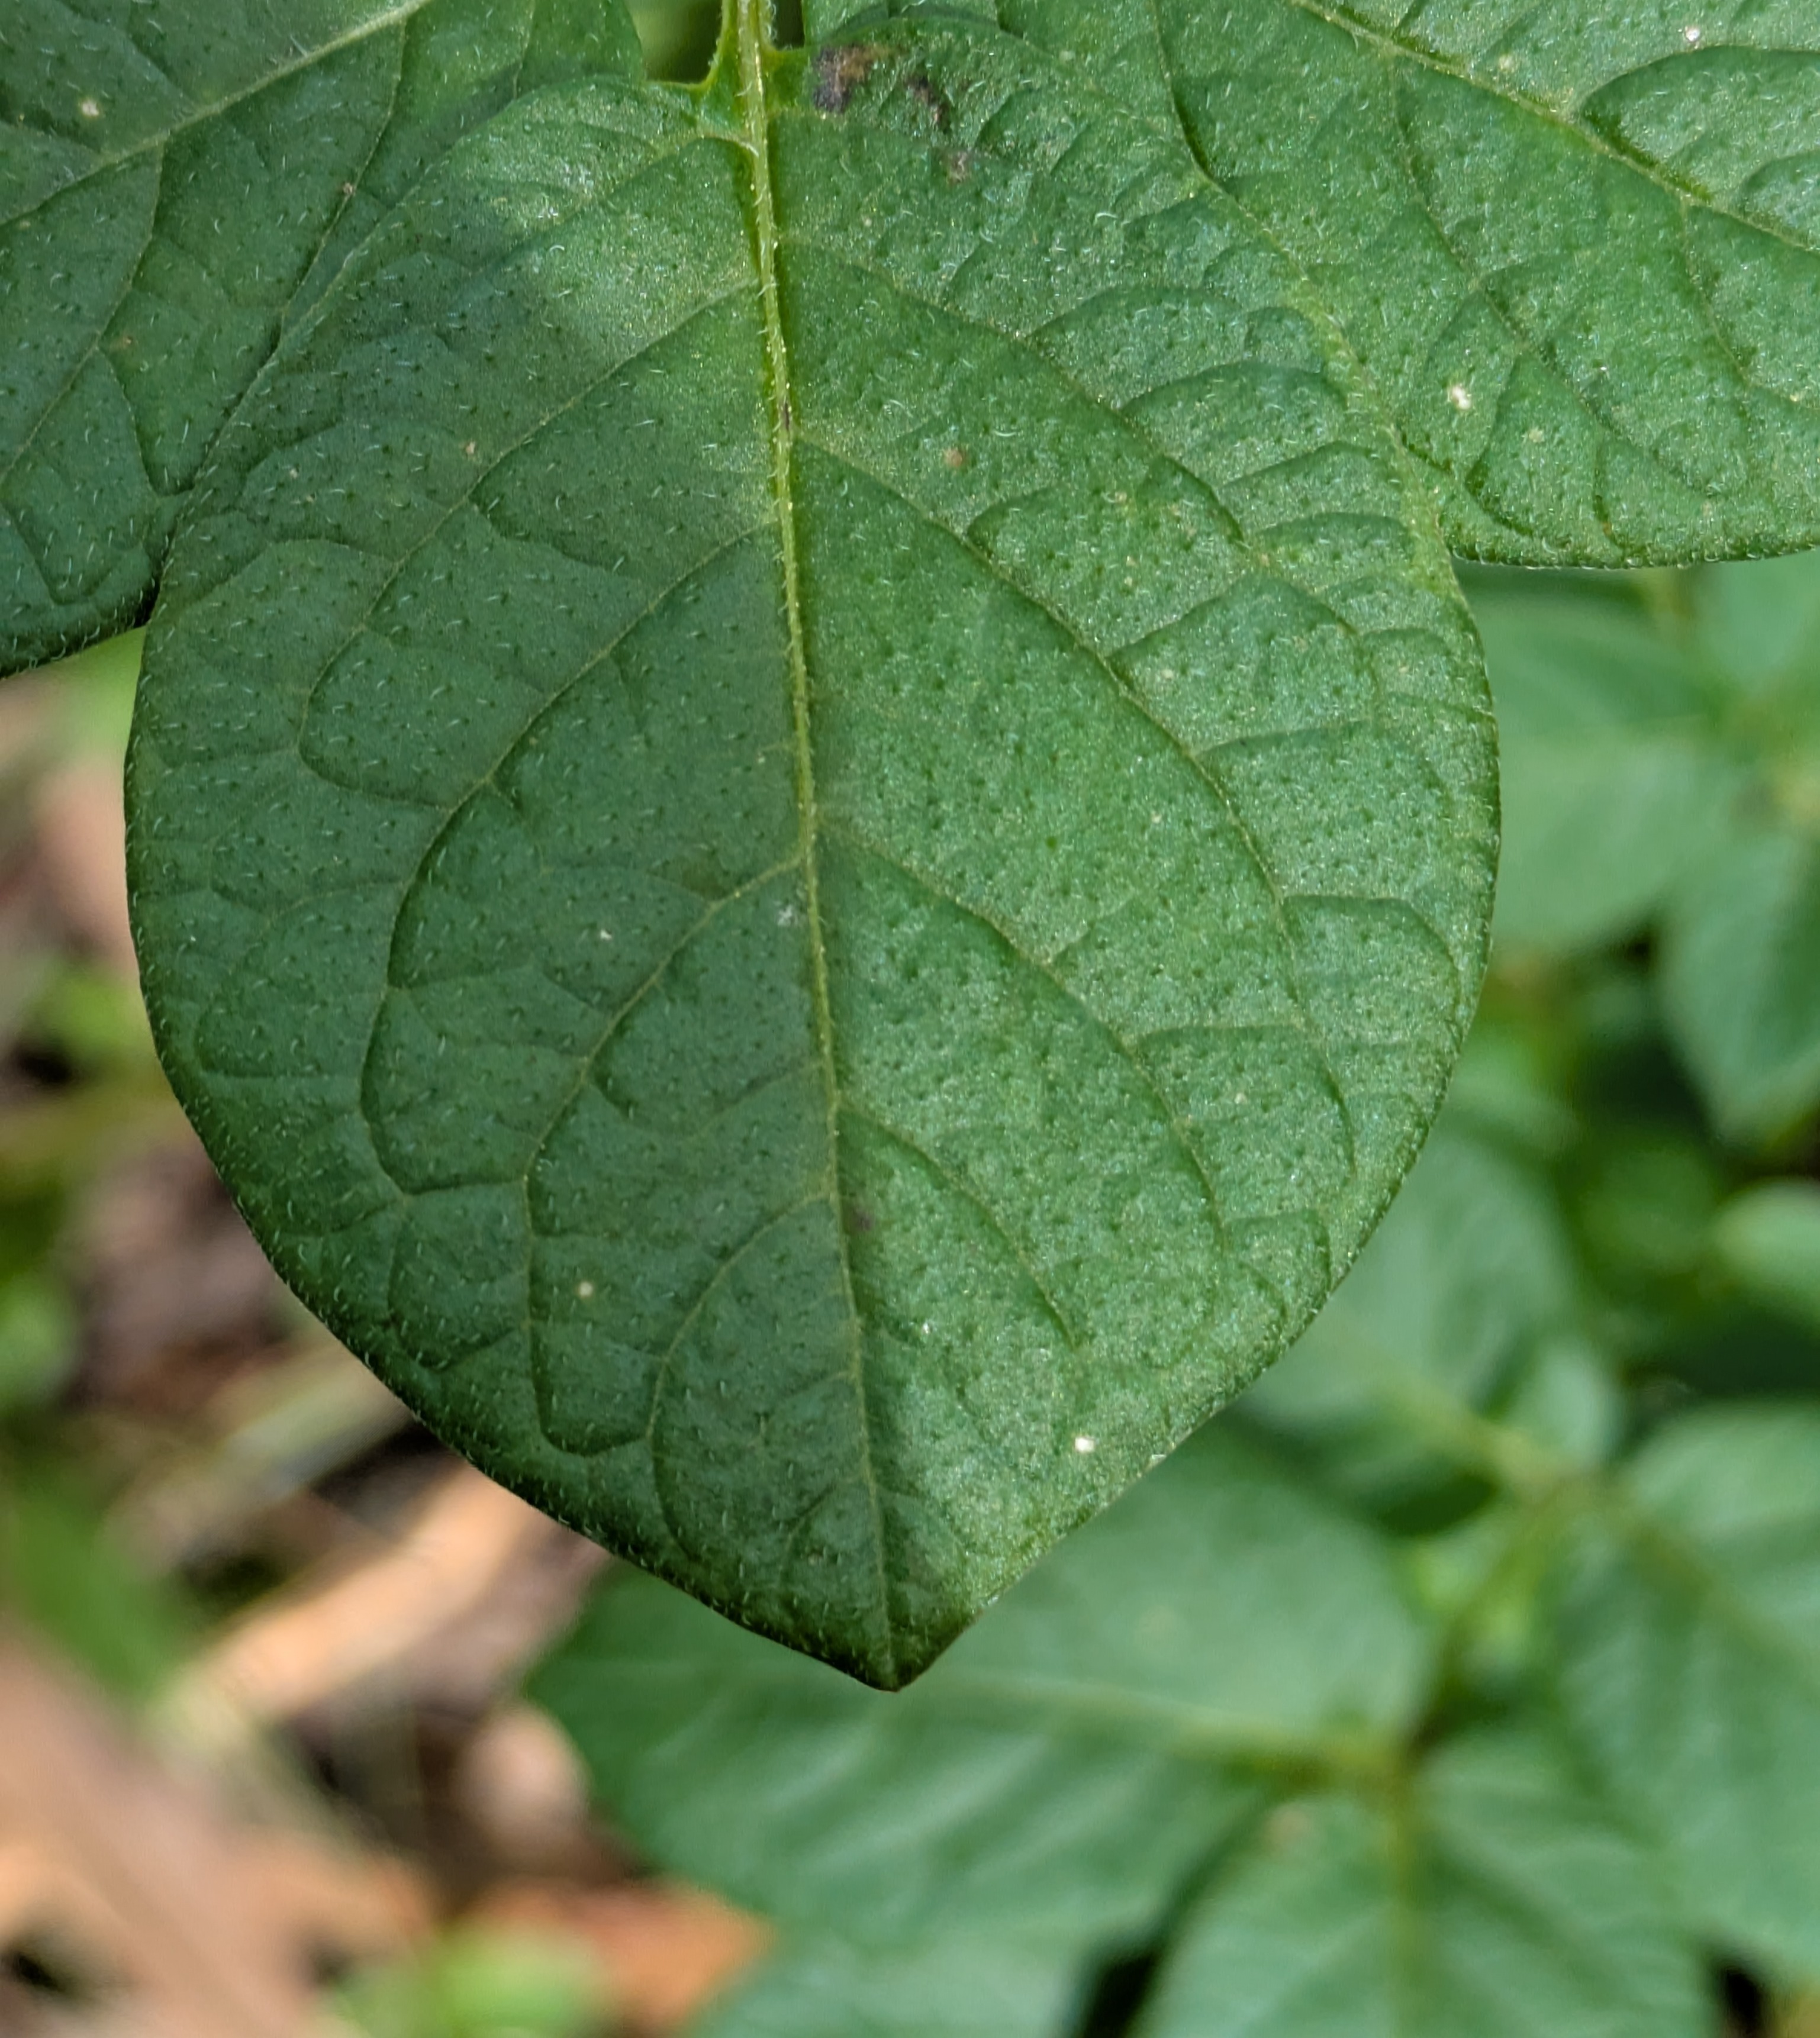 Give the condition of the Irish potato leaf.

healthy
